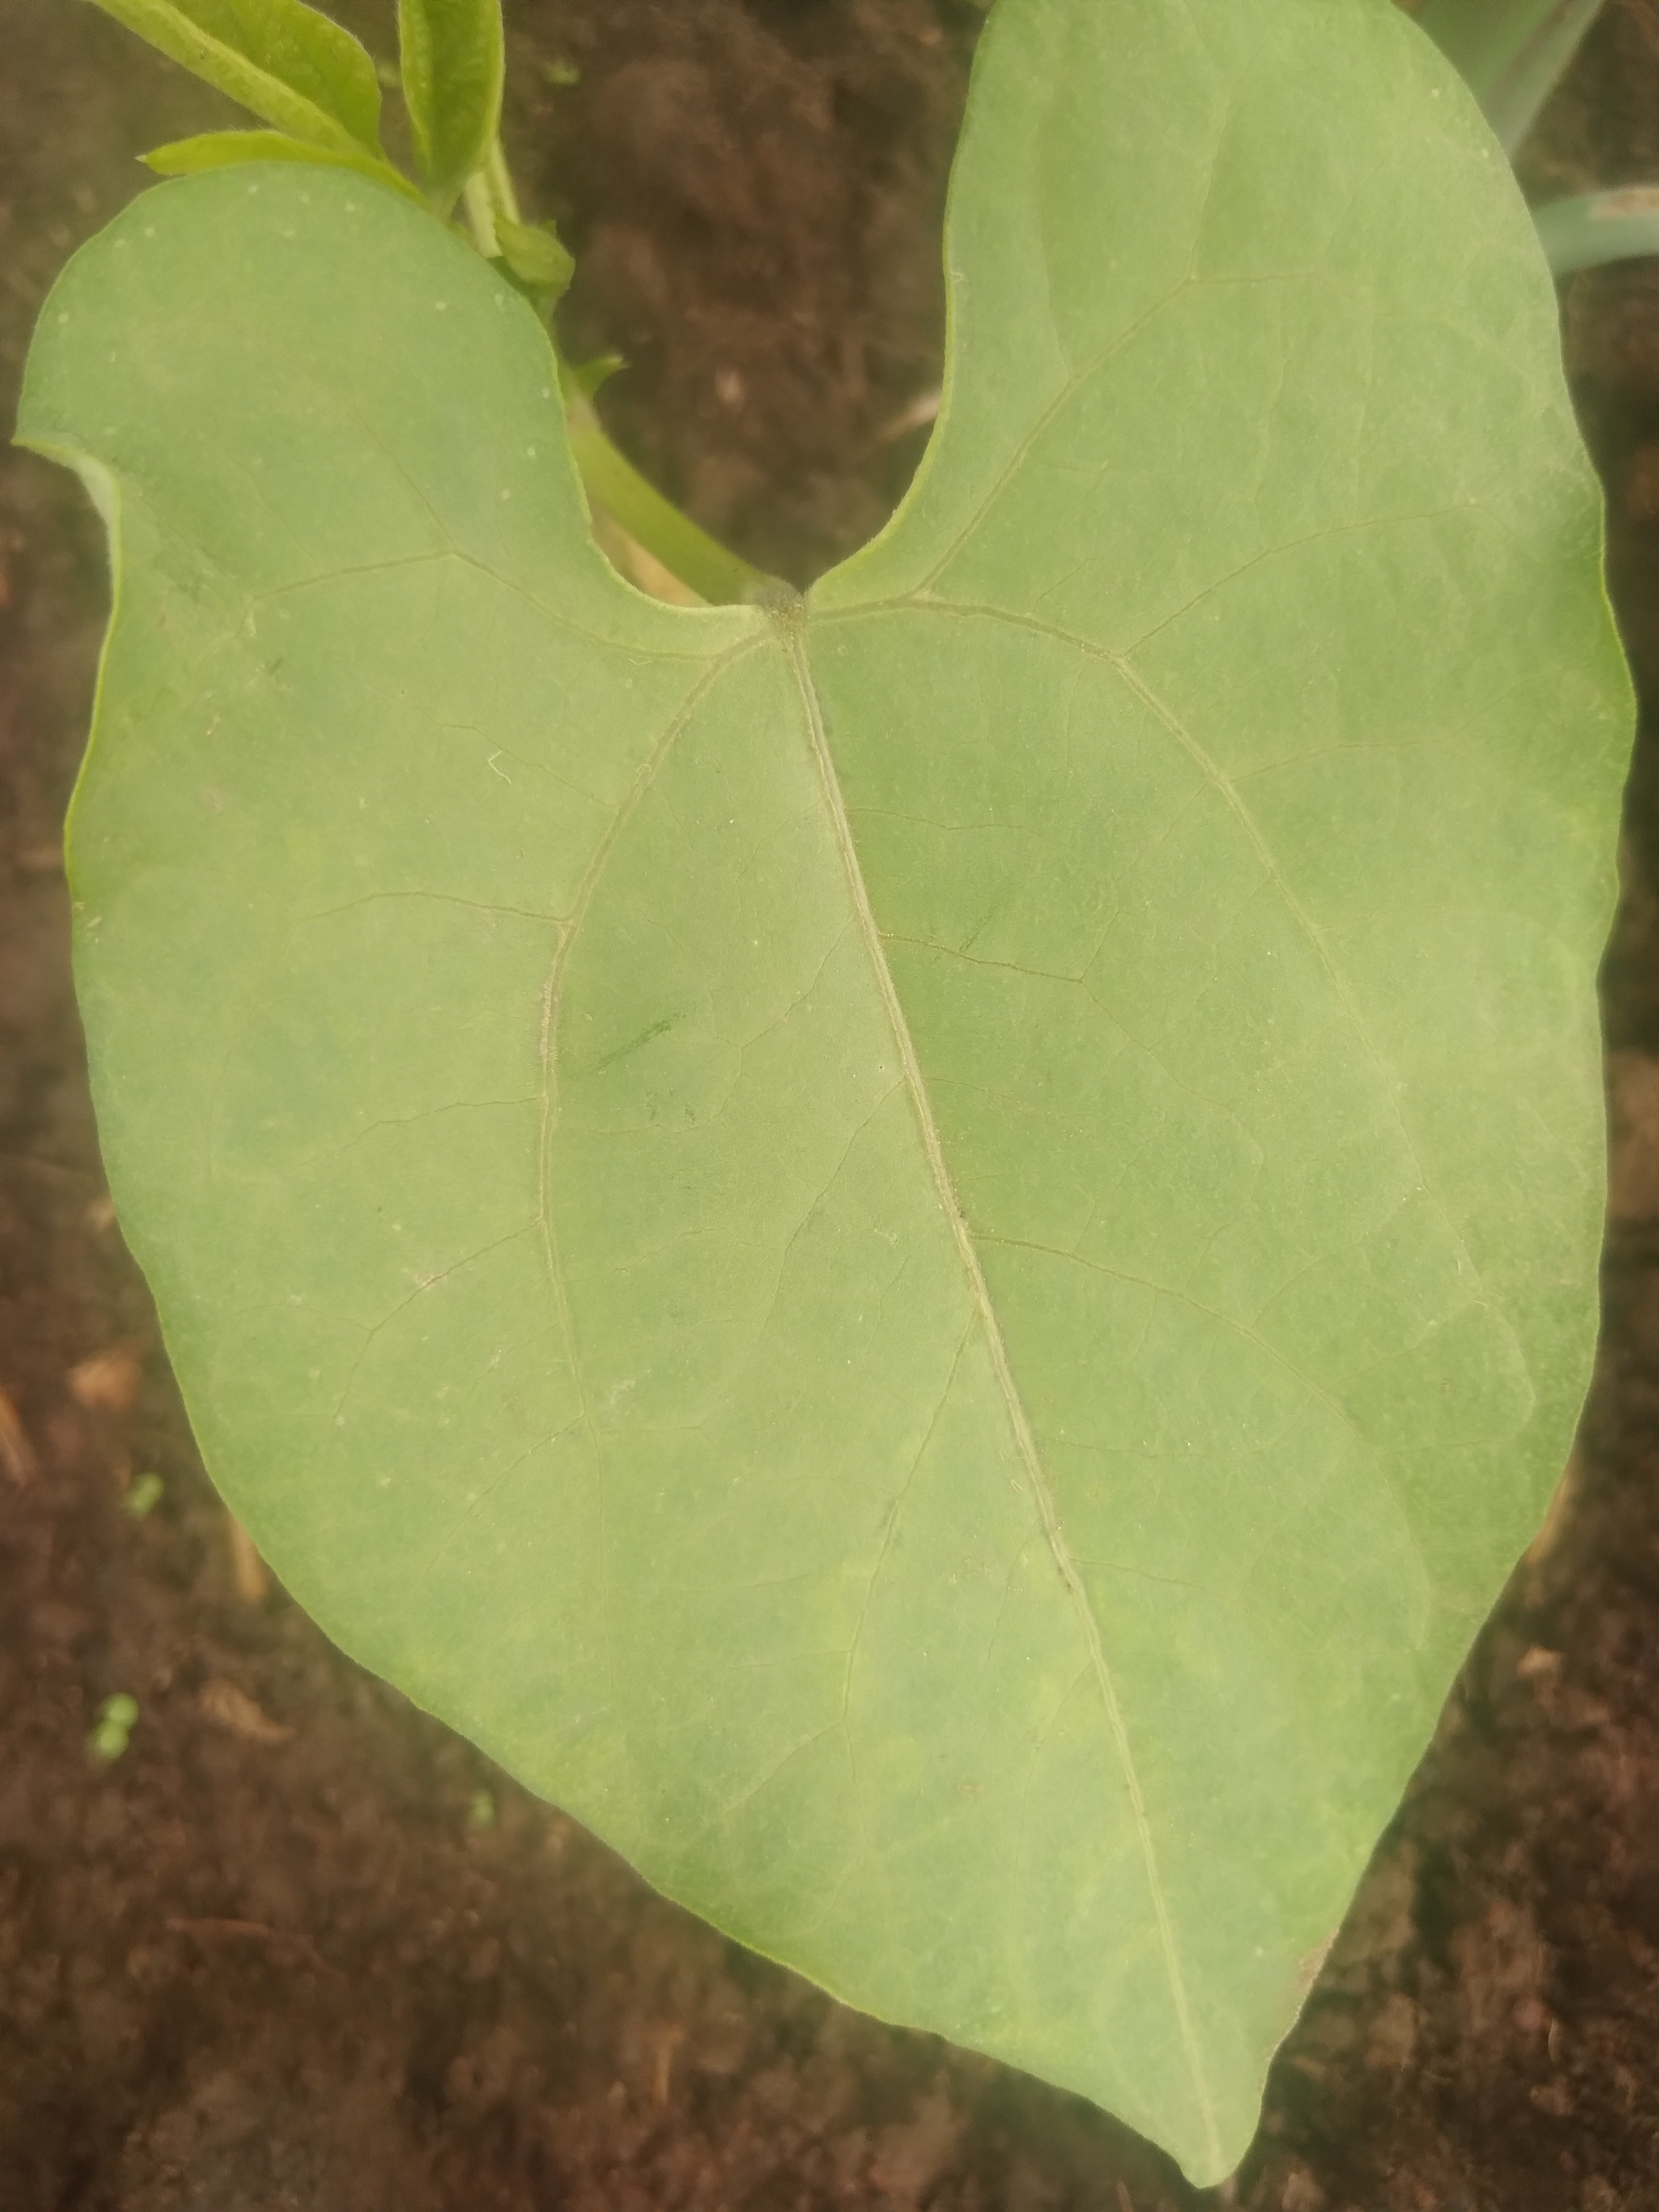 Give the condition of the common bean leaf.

healthy
